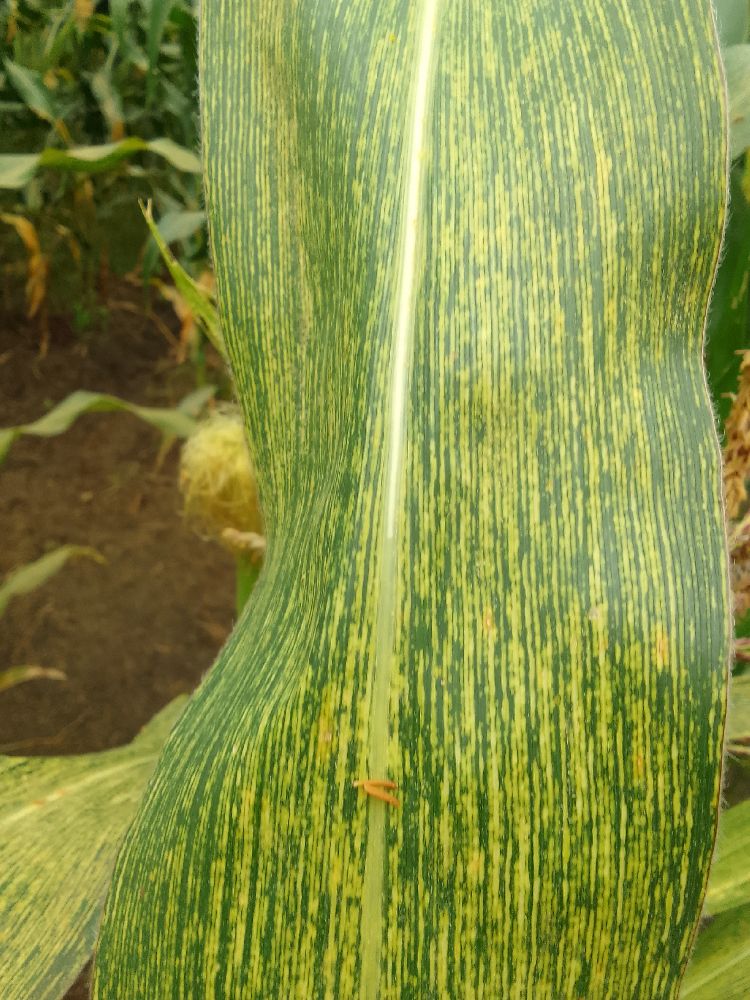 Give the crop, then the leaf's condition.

maize, maize streak virus
